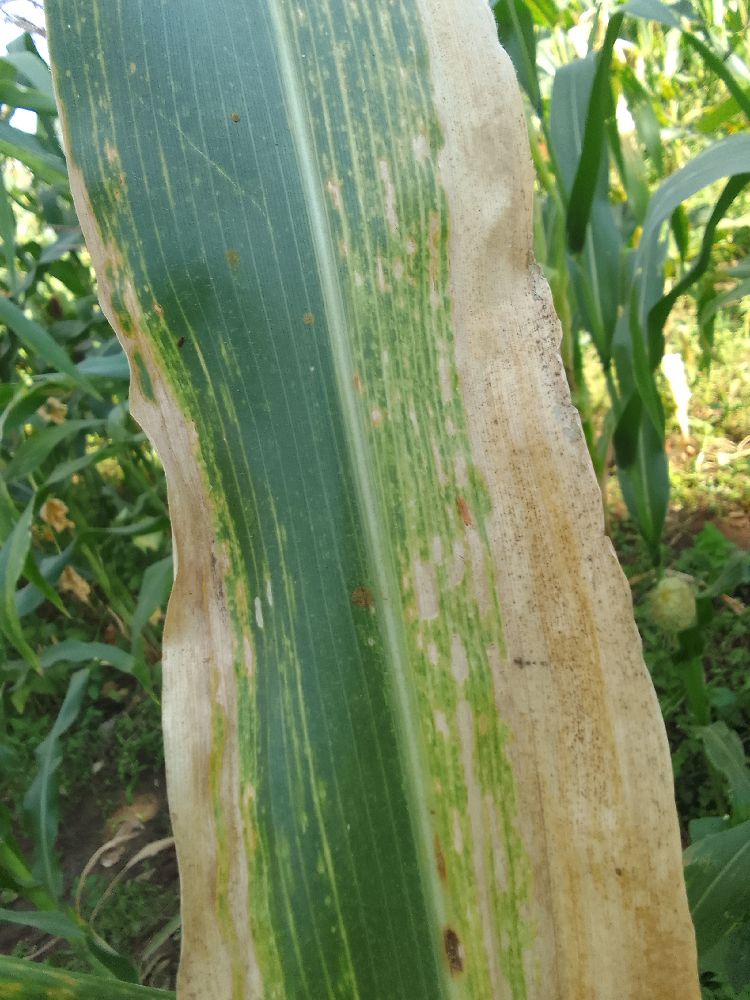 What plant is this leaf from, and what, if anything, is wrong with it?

maize, maize lethal necrosis
